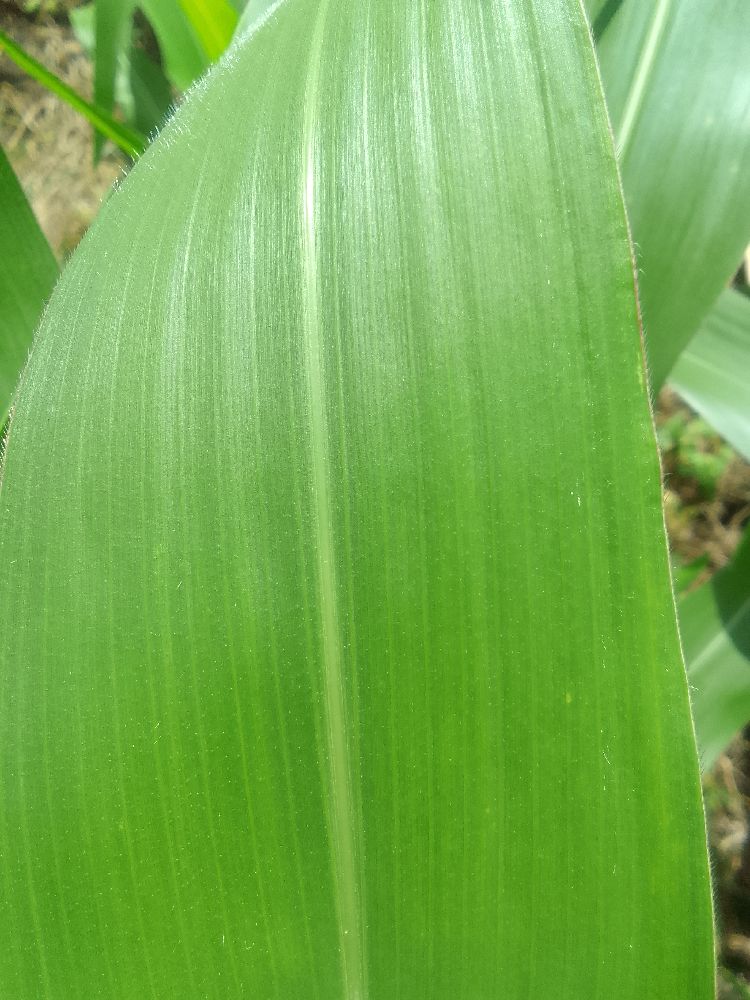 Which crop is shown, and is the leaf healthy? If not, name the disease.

maize, healthy
